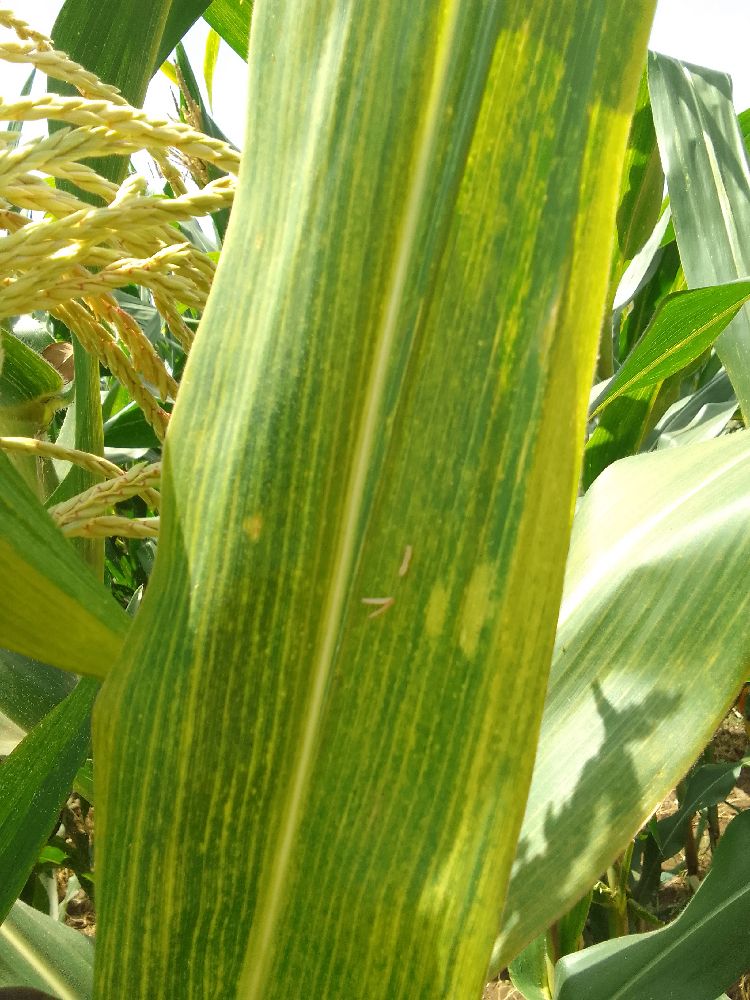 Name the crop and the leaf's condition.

maize, maize lethal necrosis
